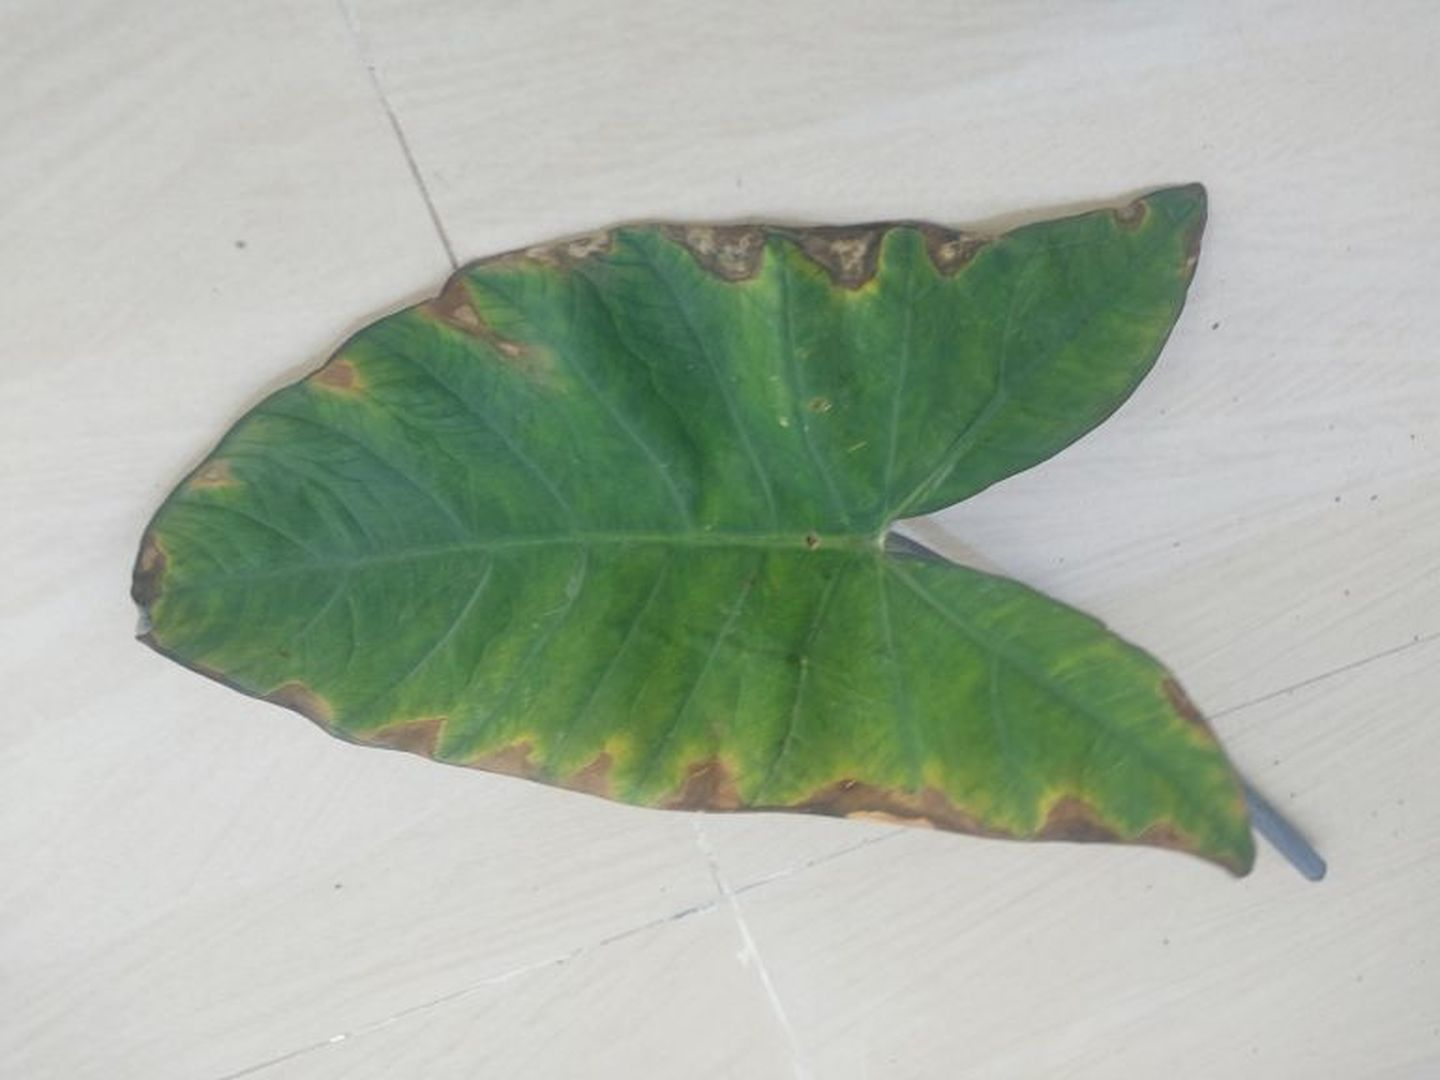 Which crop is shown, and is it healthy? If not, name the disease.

taro, leaf blight
